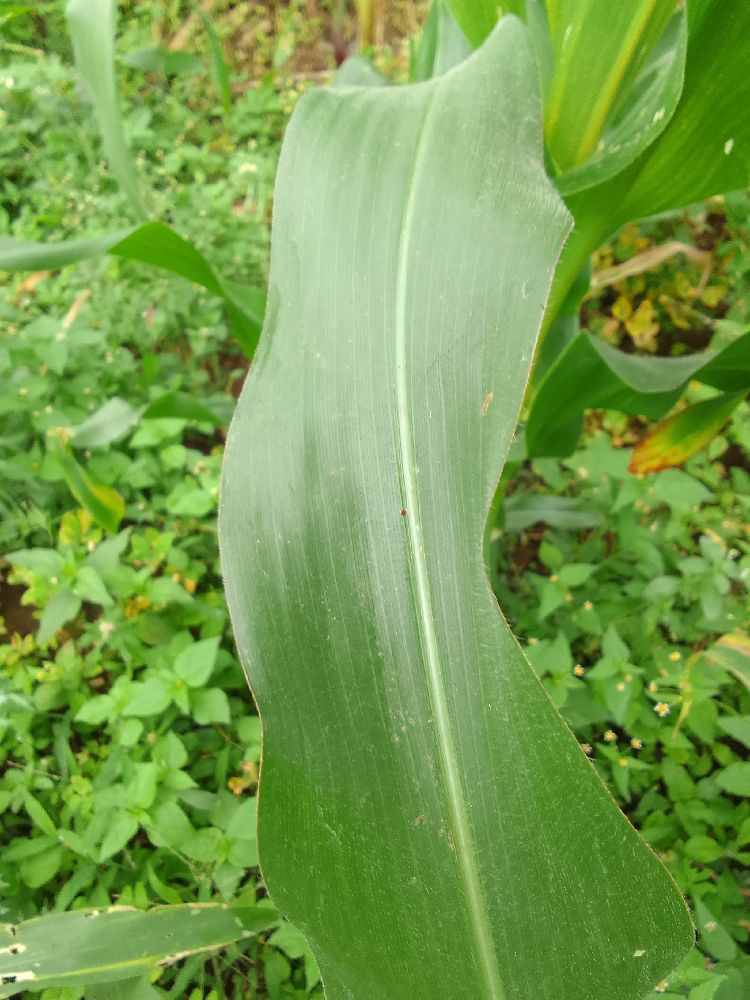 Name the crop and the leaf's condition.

maize, maize lethal necrosis
